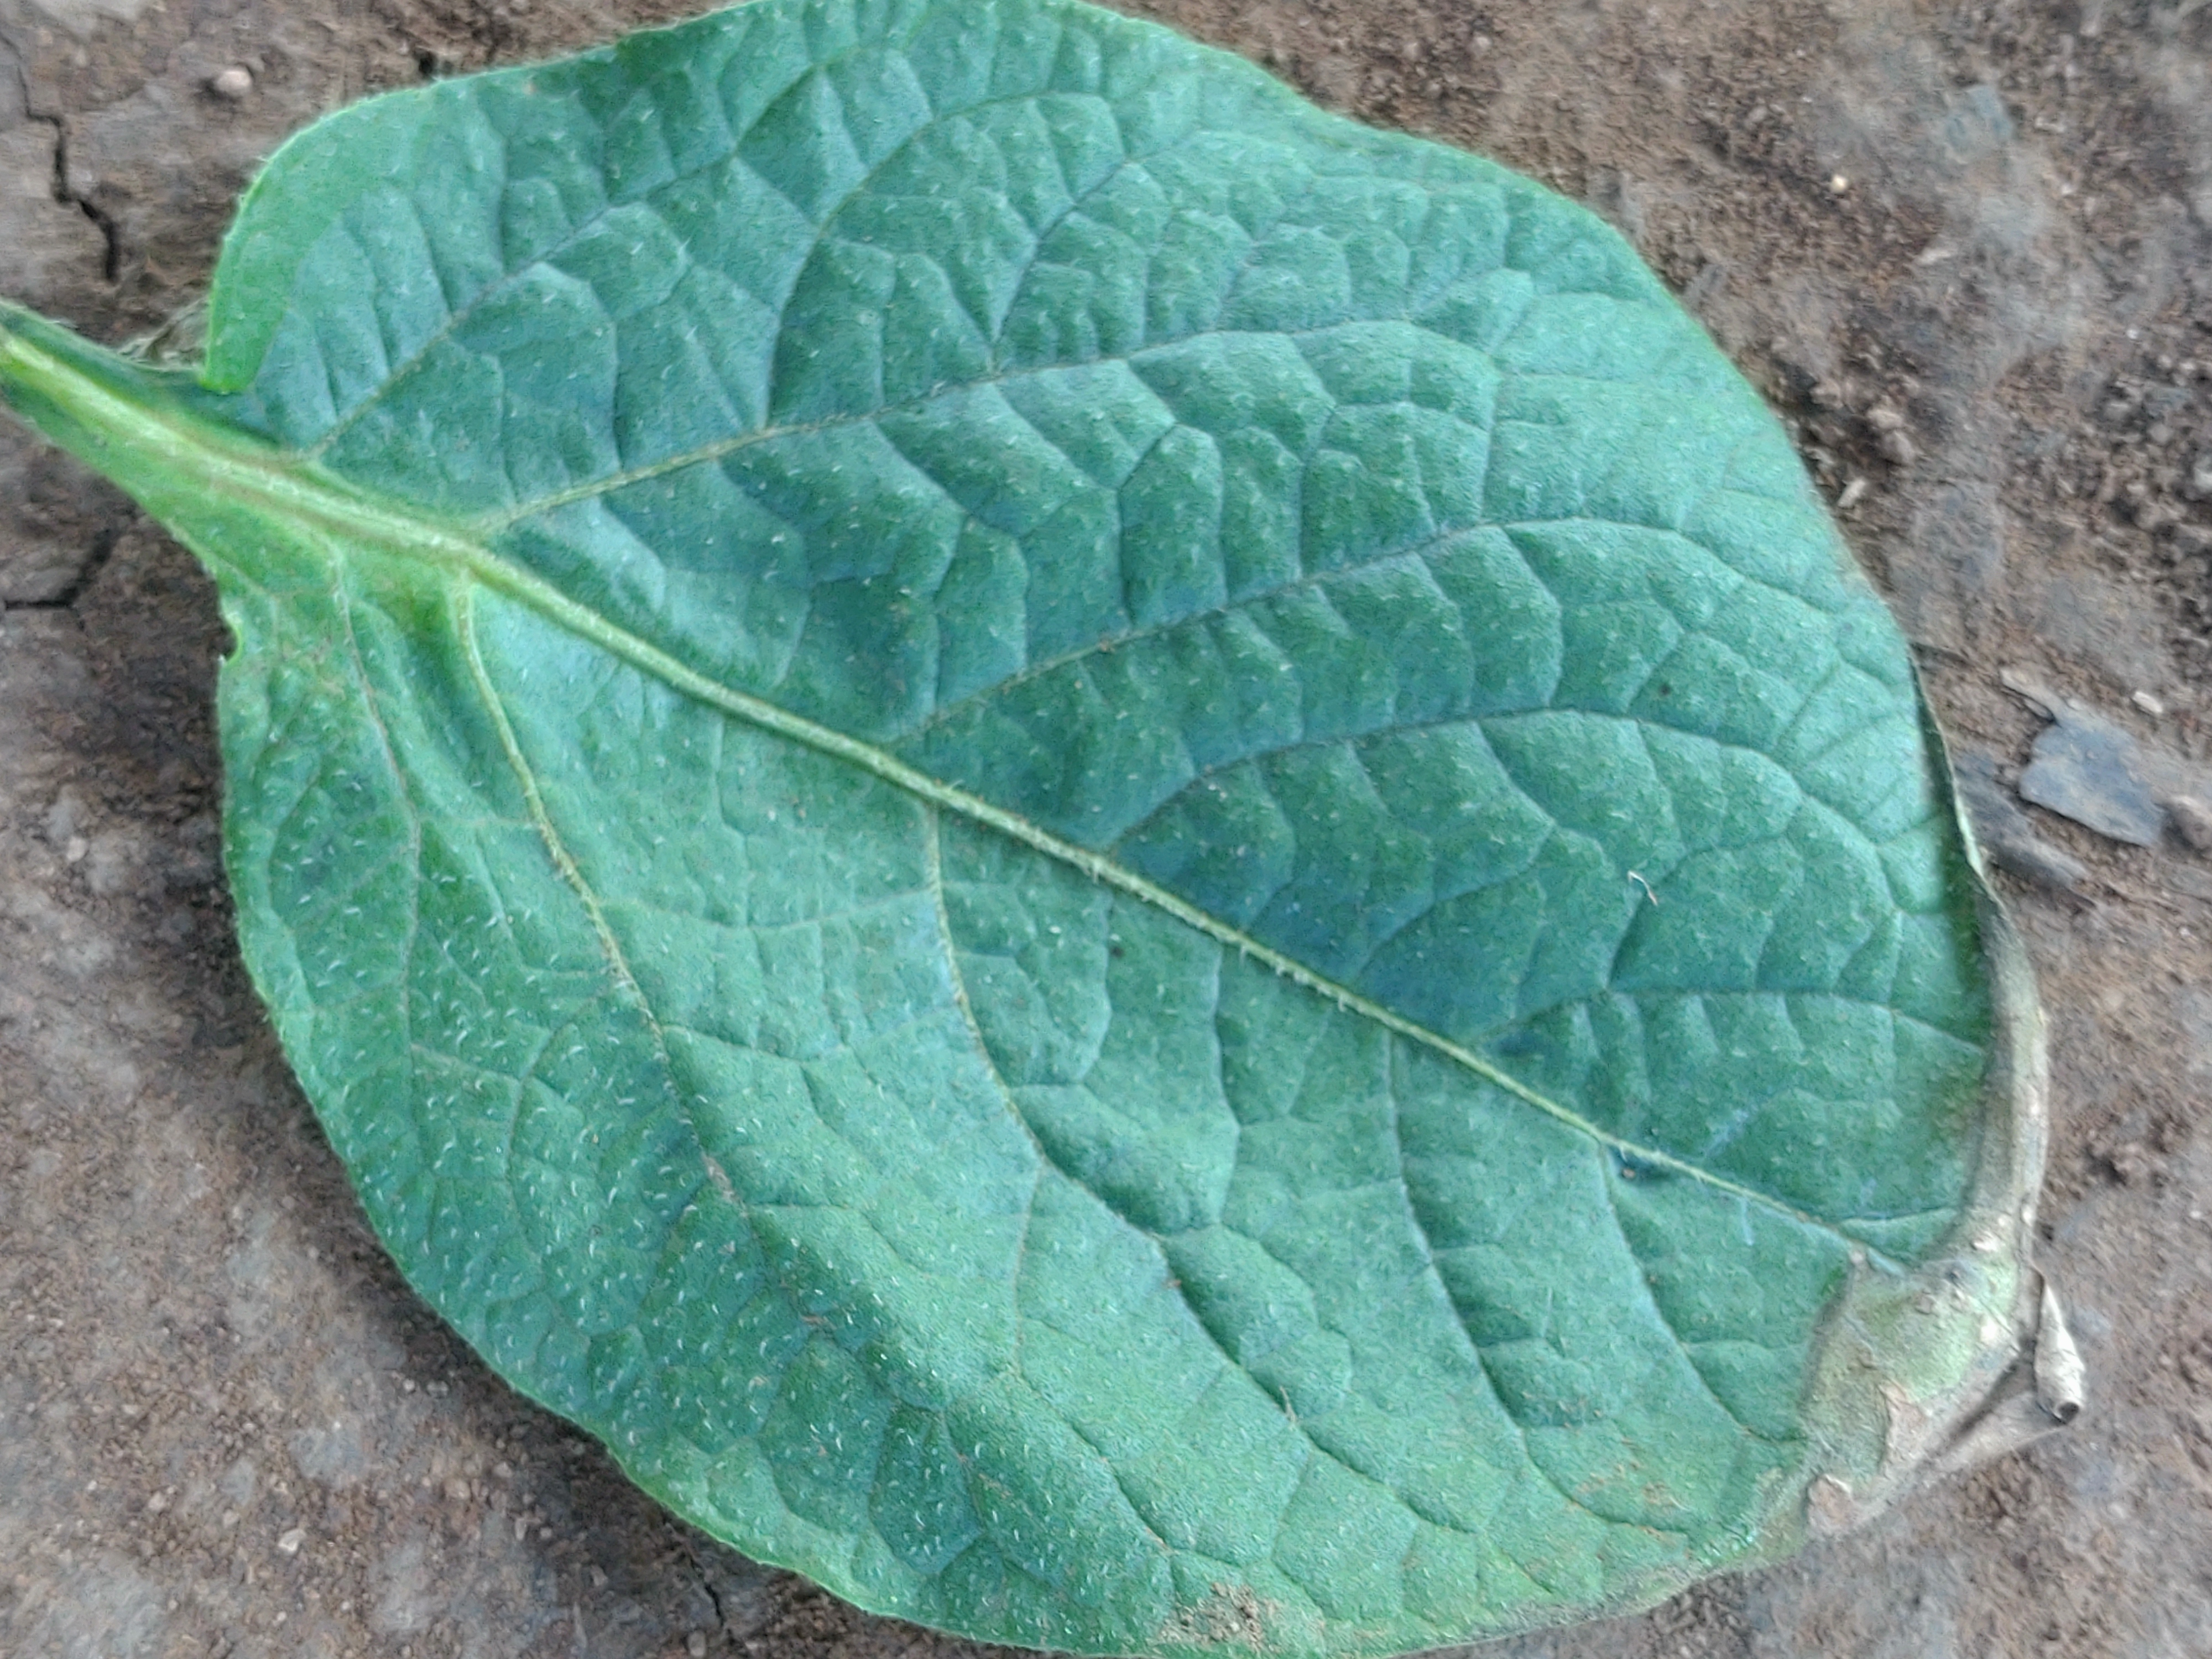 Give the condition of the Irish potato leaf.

early blight
